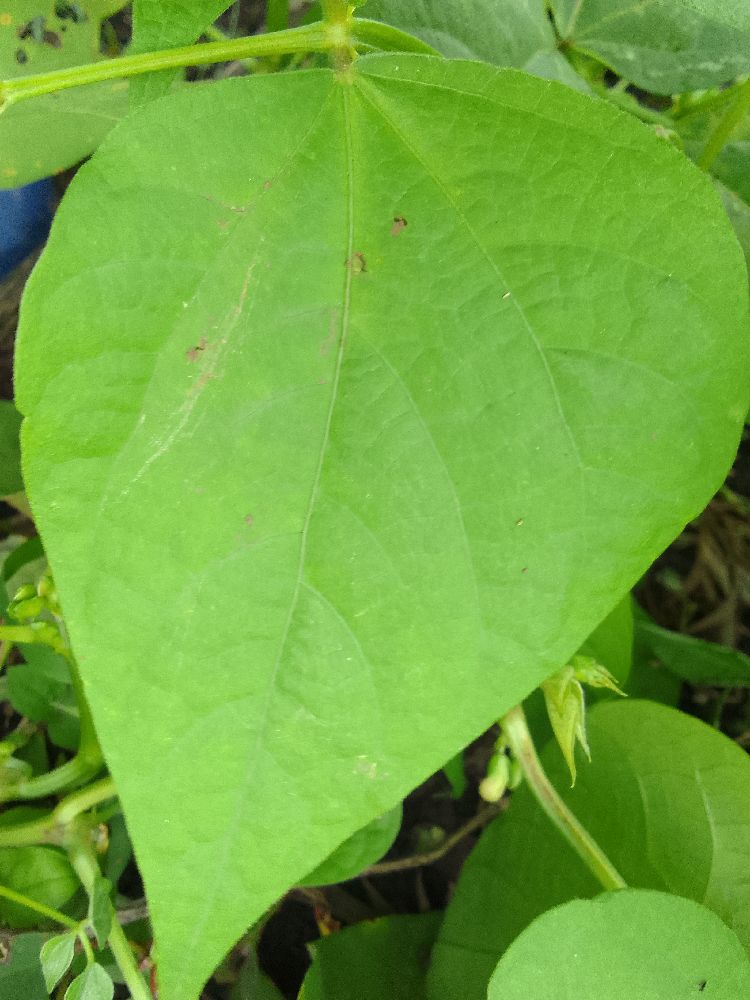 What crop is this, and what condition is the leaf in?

common bean, healthy
